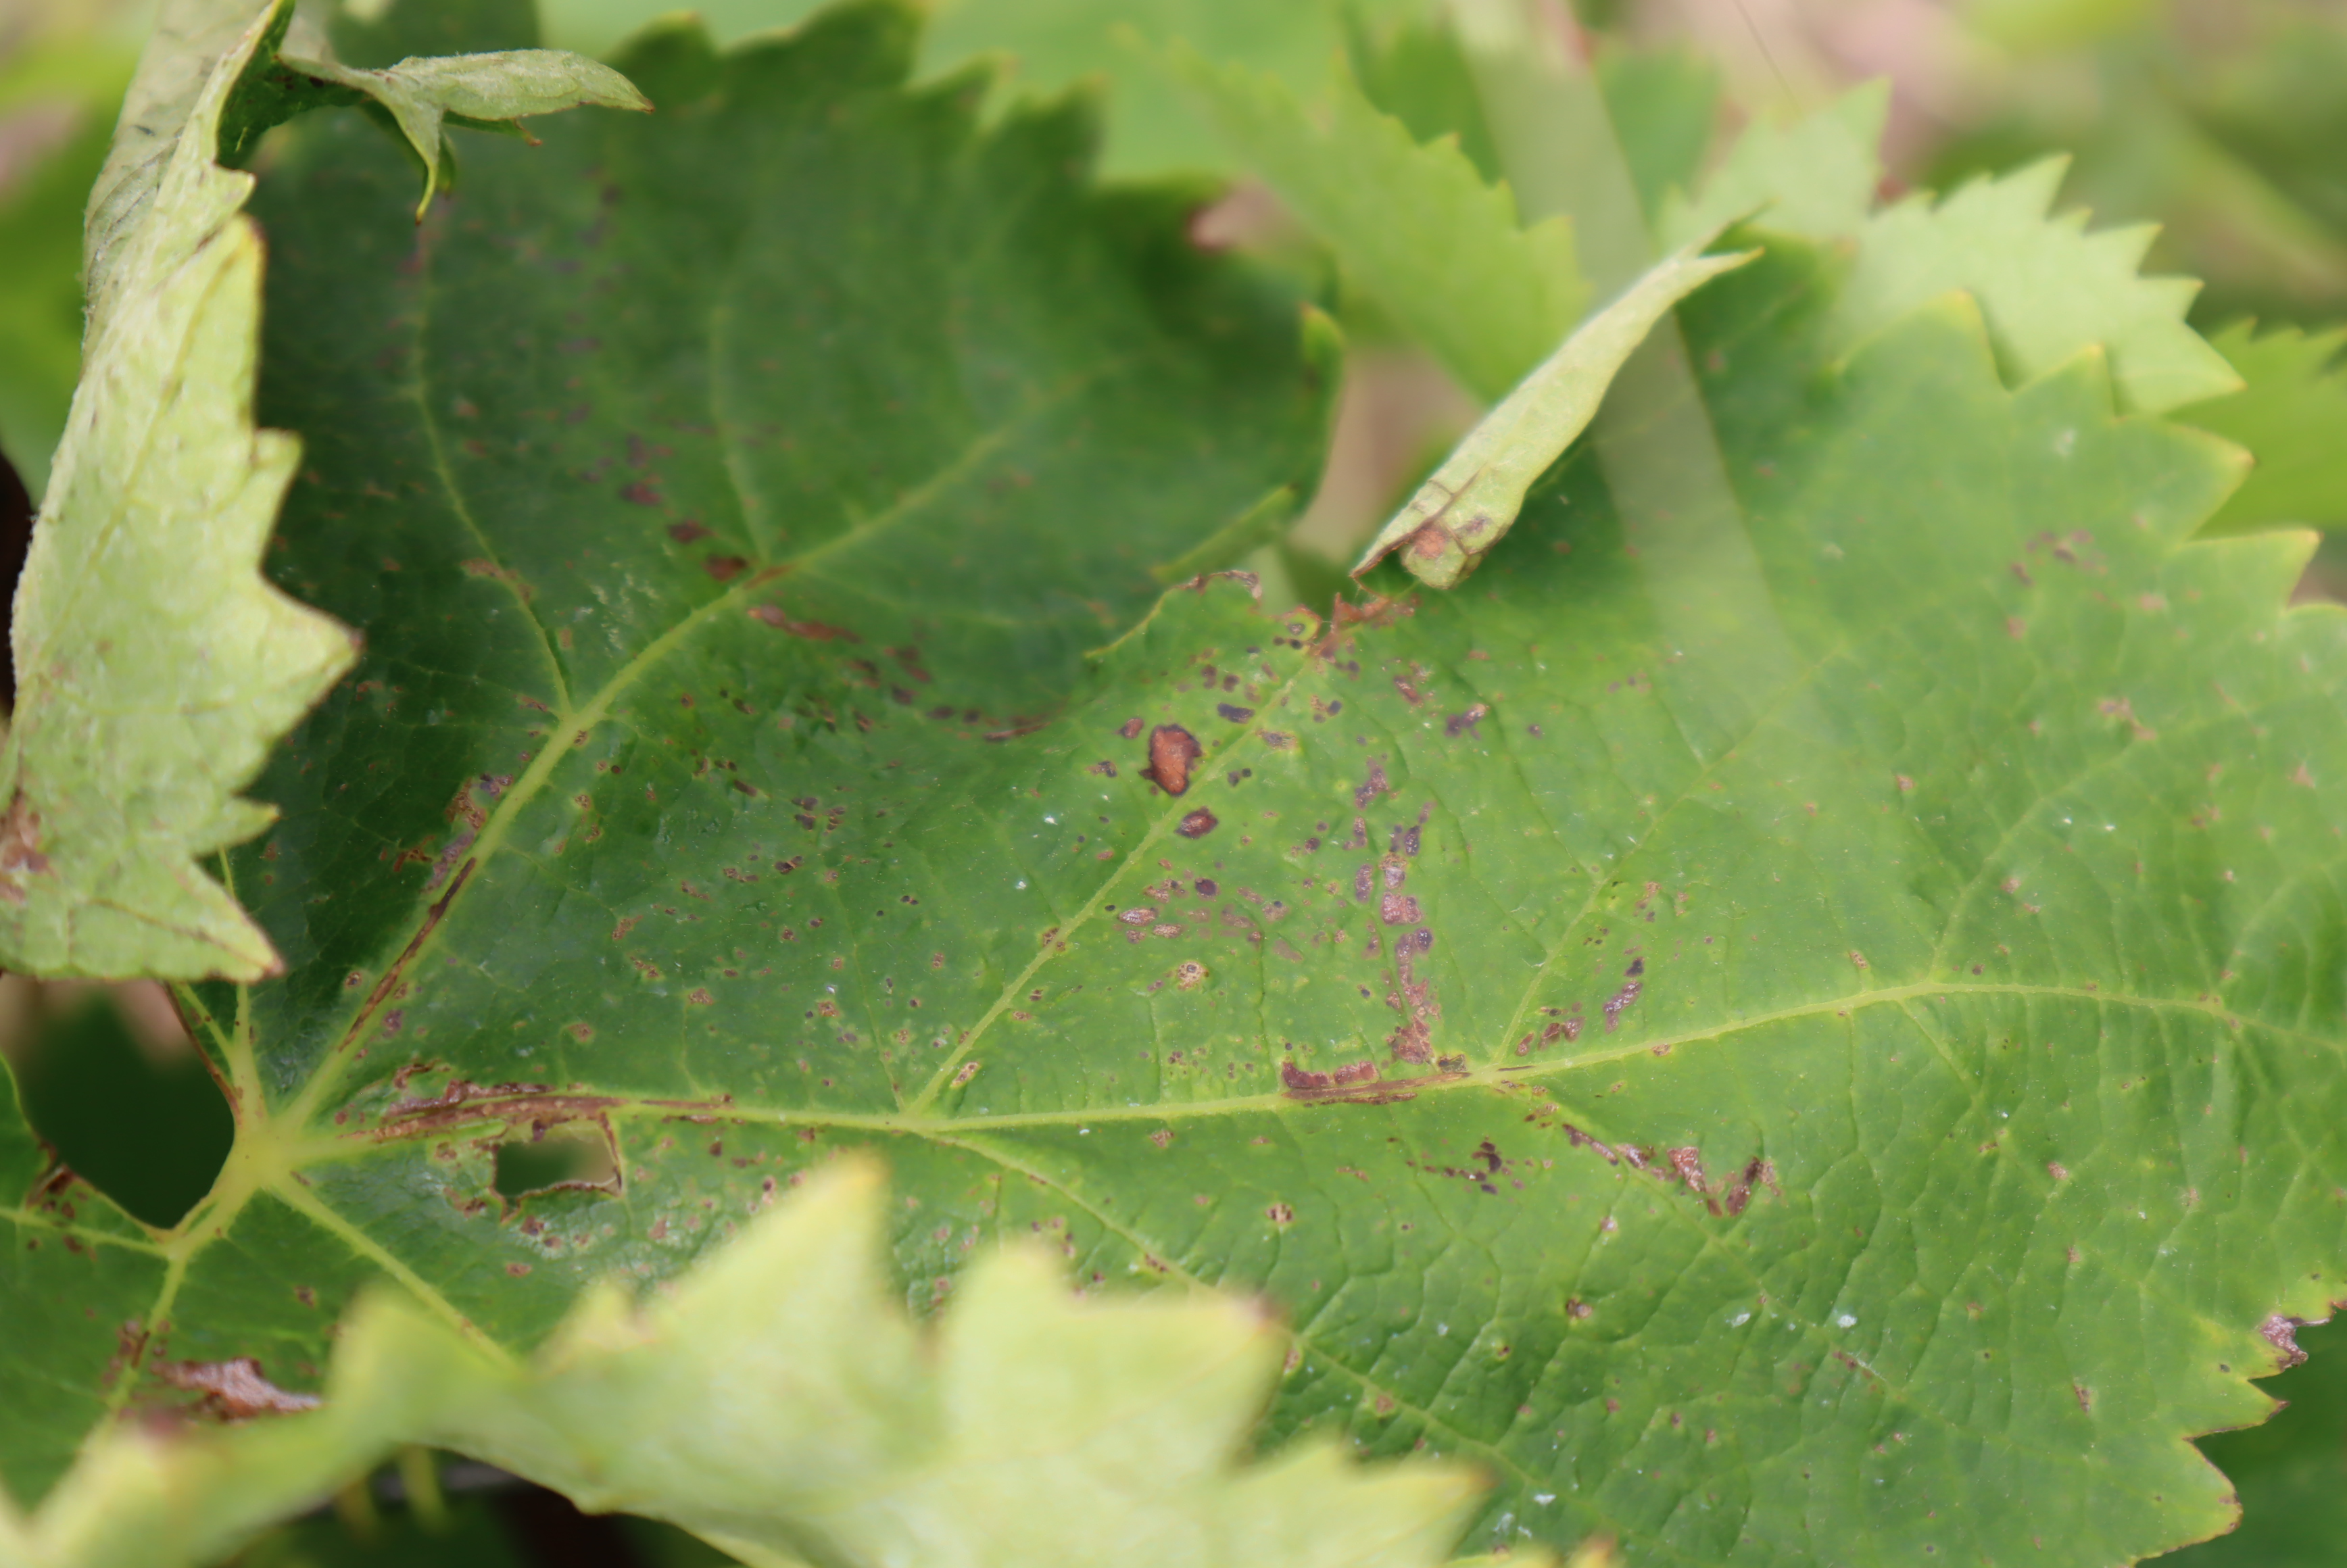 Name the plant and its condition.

grapevine, mechanical damage
